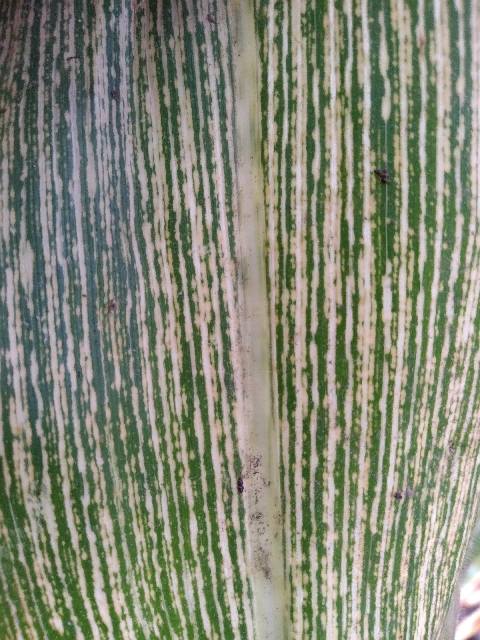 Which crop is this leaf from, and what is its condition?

maize, maize streak virus
